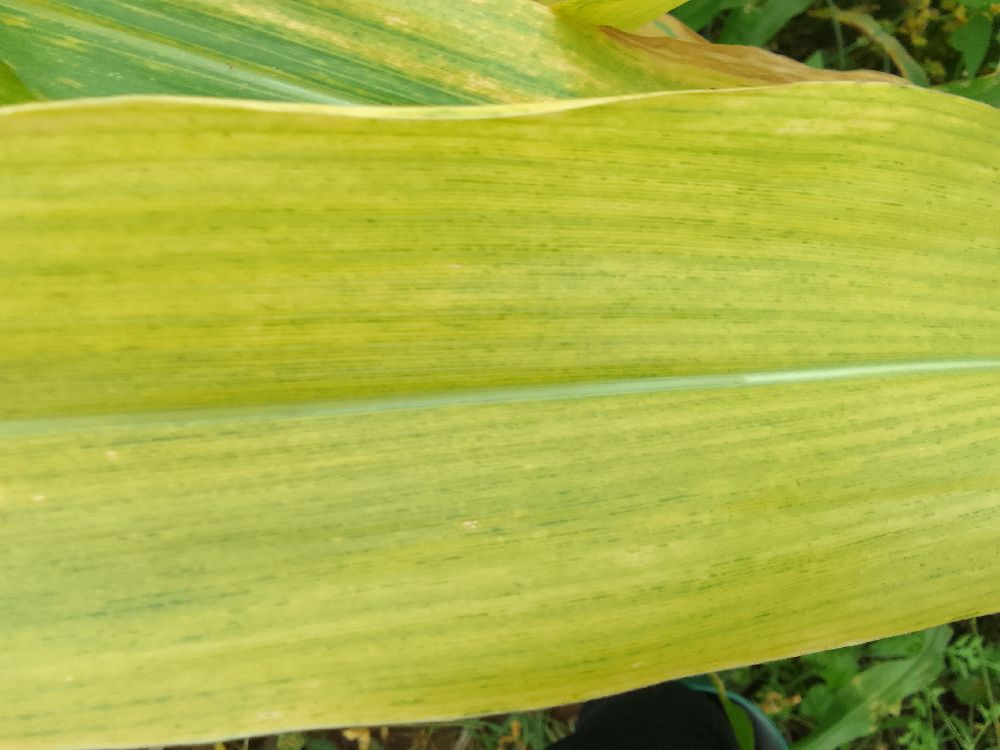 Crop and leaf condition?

maize, maize lethal necrosis
